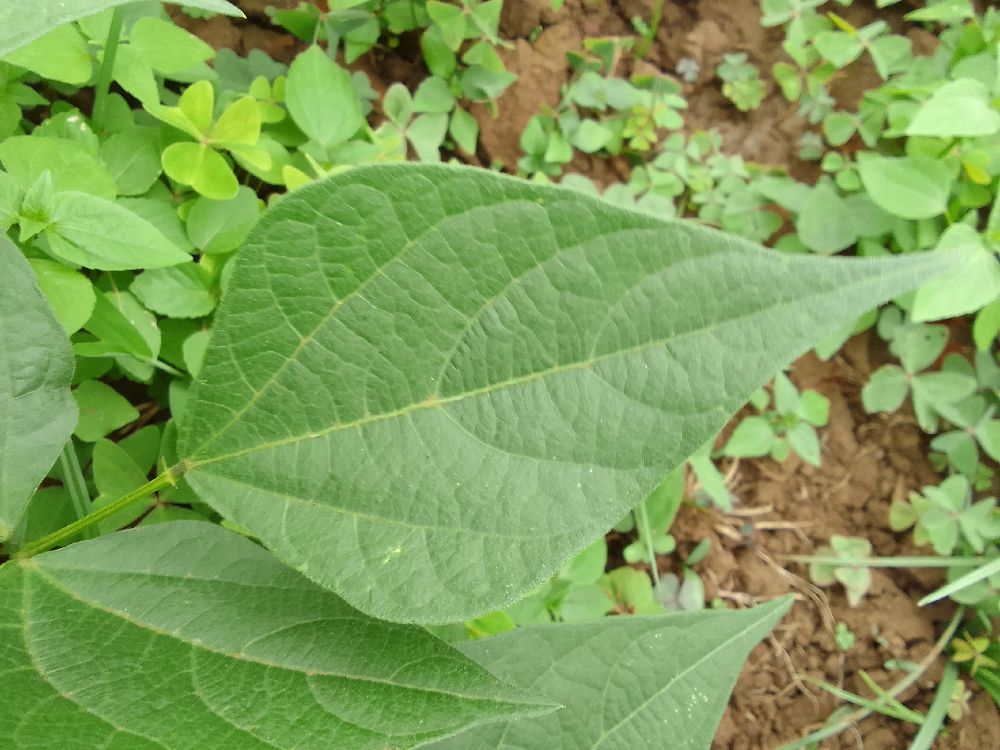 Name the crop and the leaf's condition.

common bean, healthy
